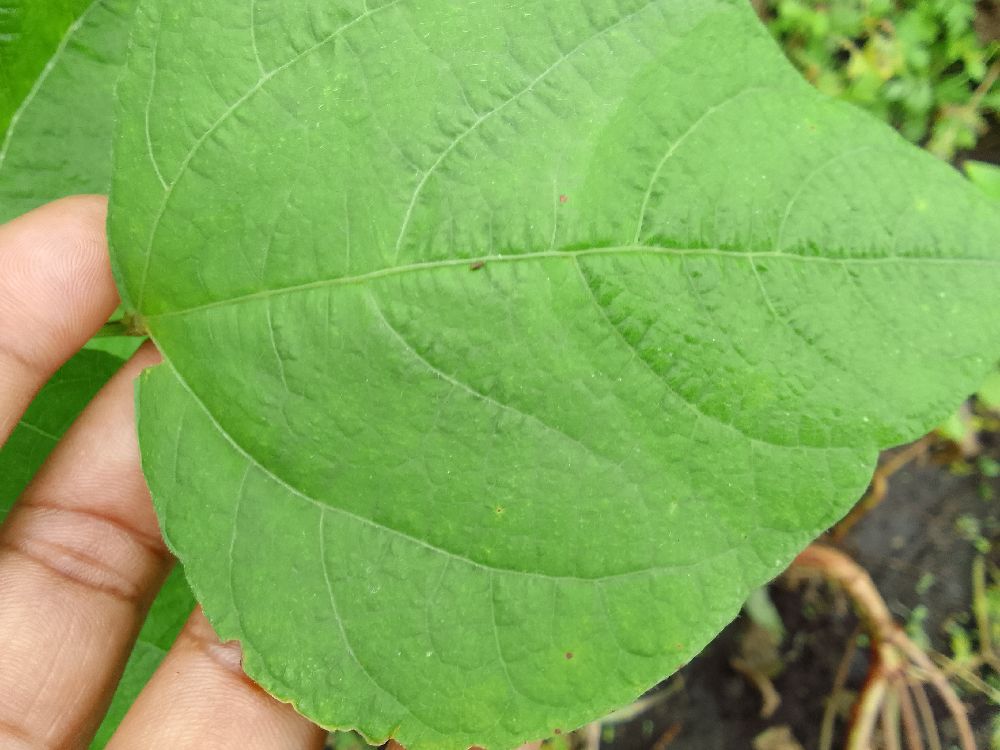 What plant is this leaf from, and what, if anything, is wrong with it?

common bean, healthy
